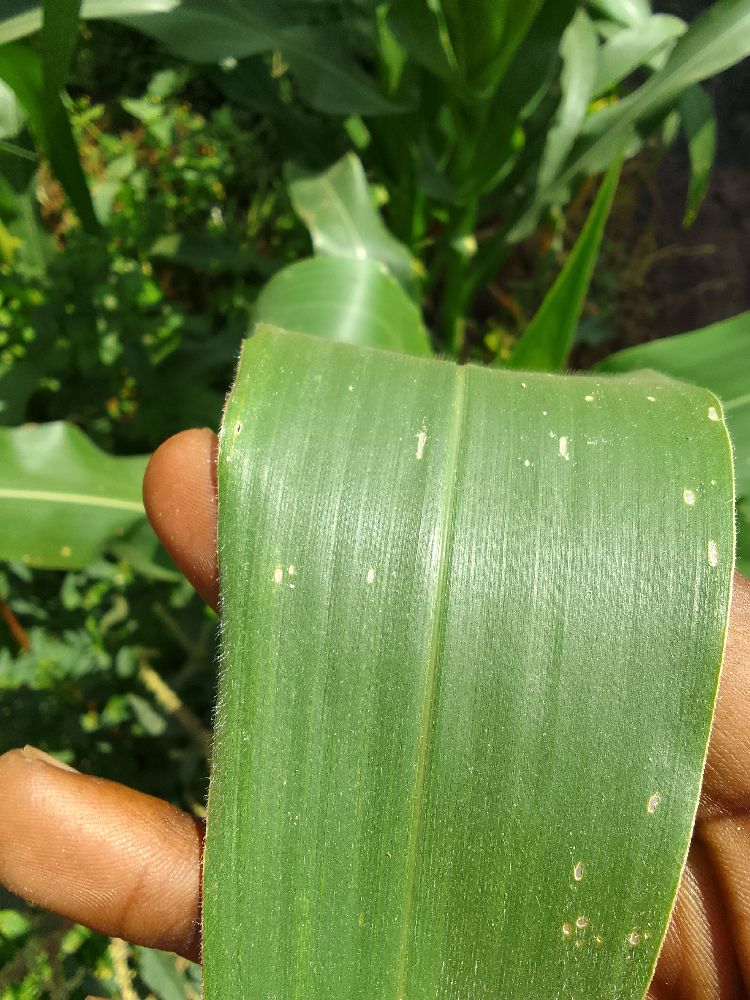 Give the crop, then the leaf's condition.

maize, healthy
